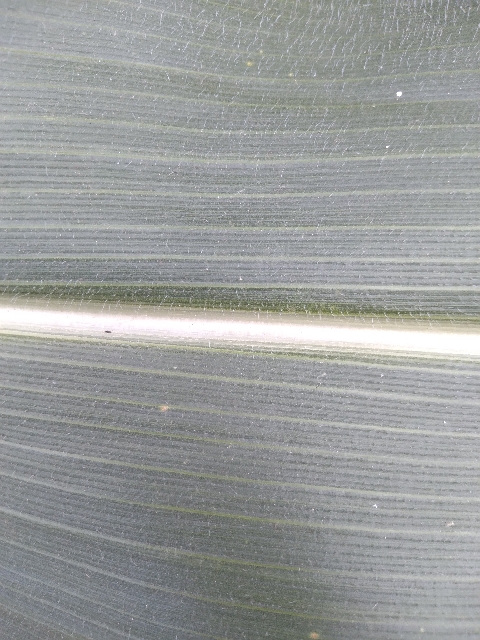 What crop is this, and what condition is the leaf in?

maize, healthy
